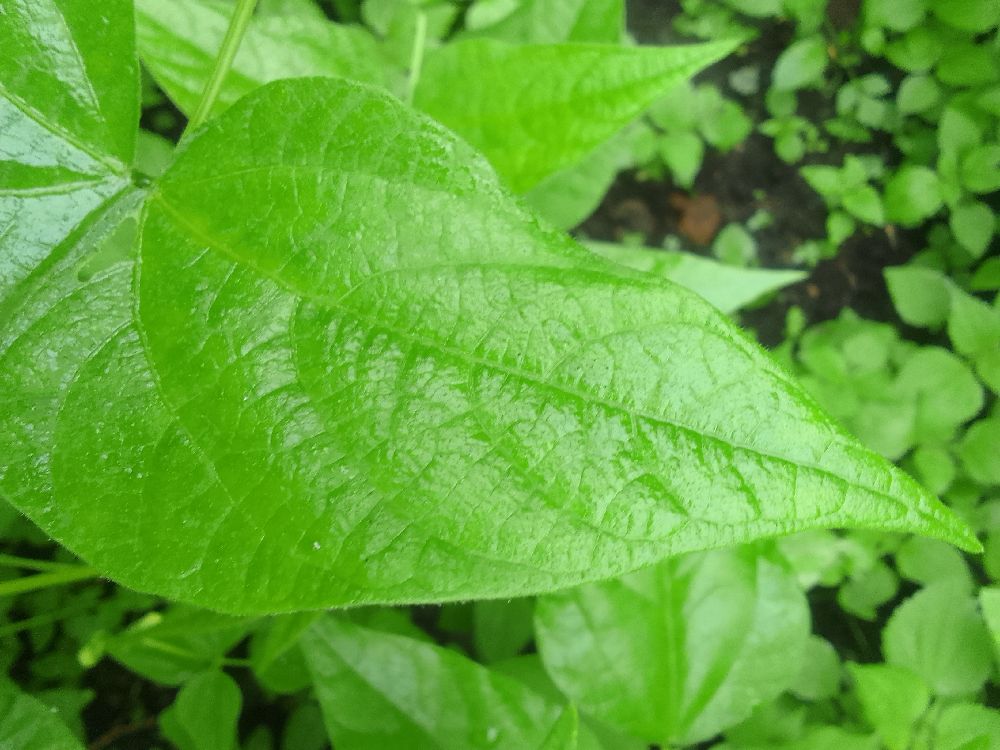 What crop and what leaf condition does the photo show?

common bean, healthy
